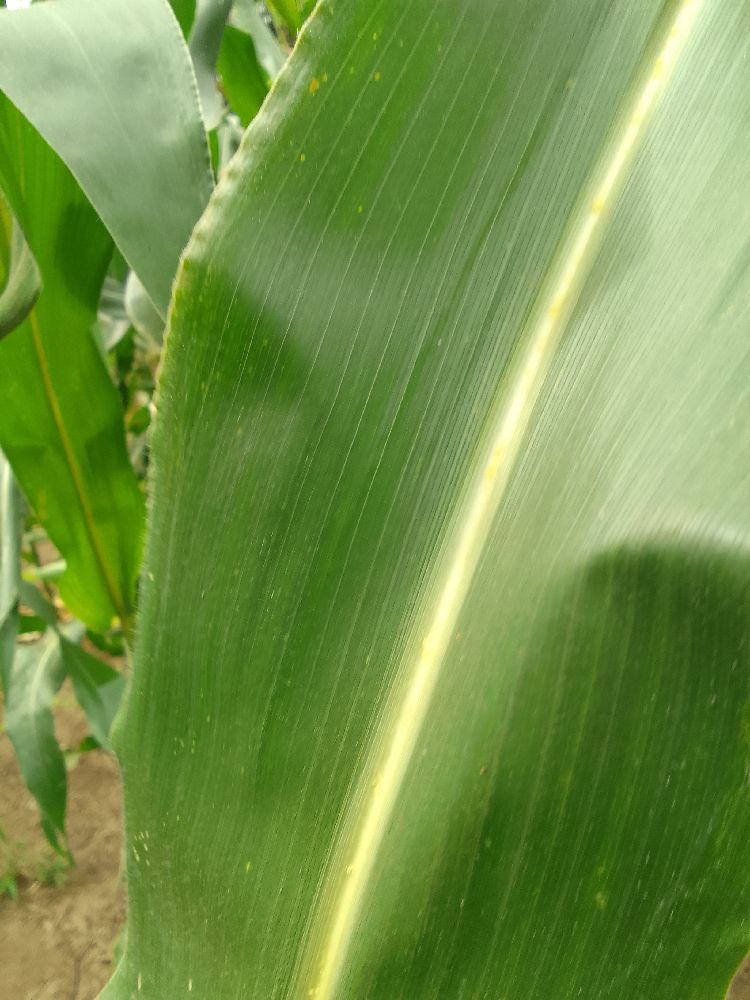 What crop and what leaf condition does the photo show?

maize, healthy
